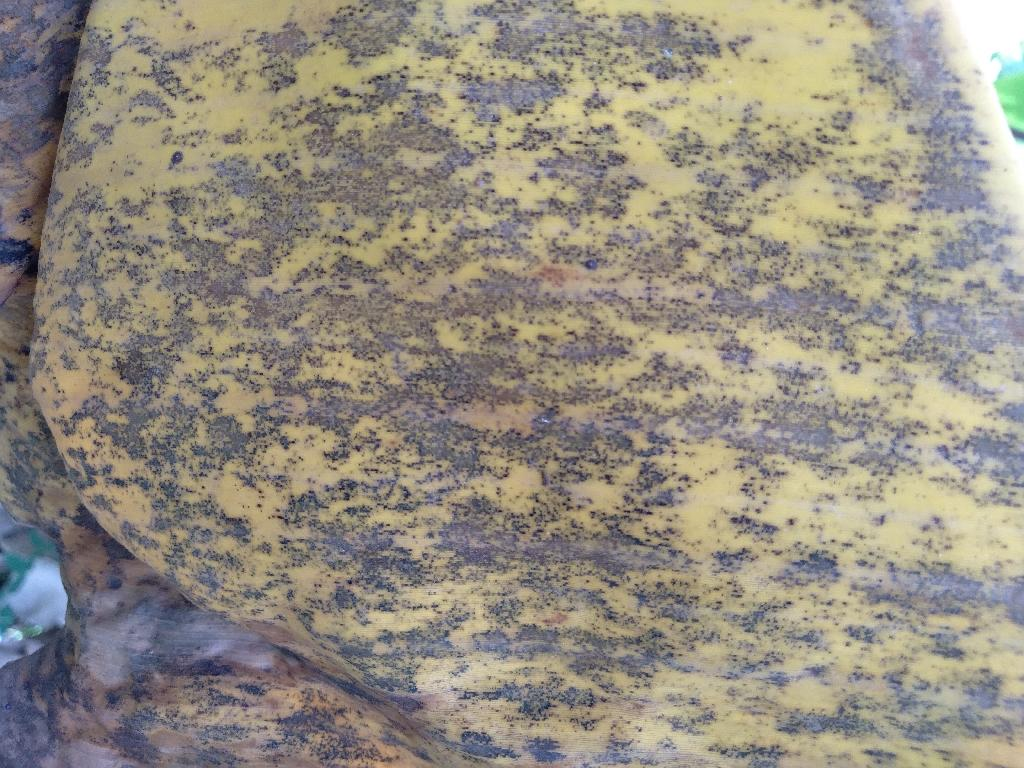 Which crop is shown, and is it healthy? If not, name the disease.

banana, black sigatoka
